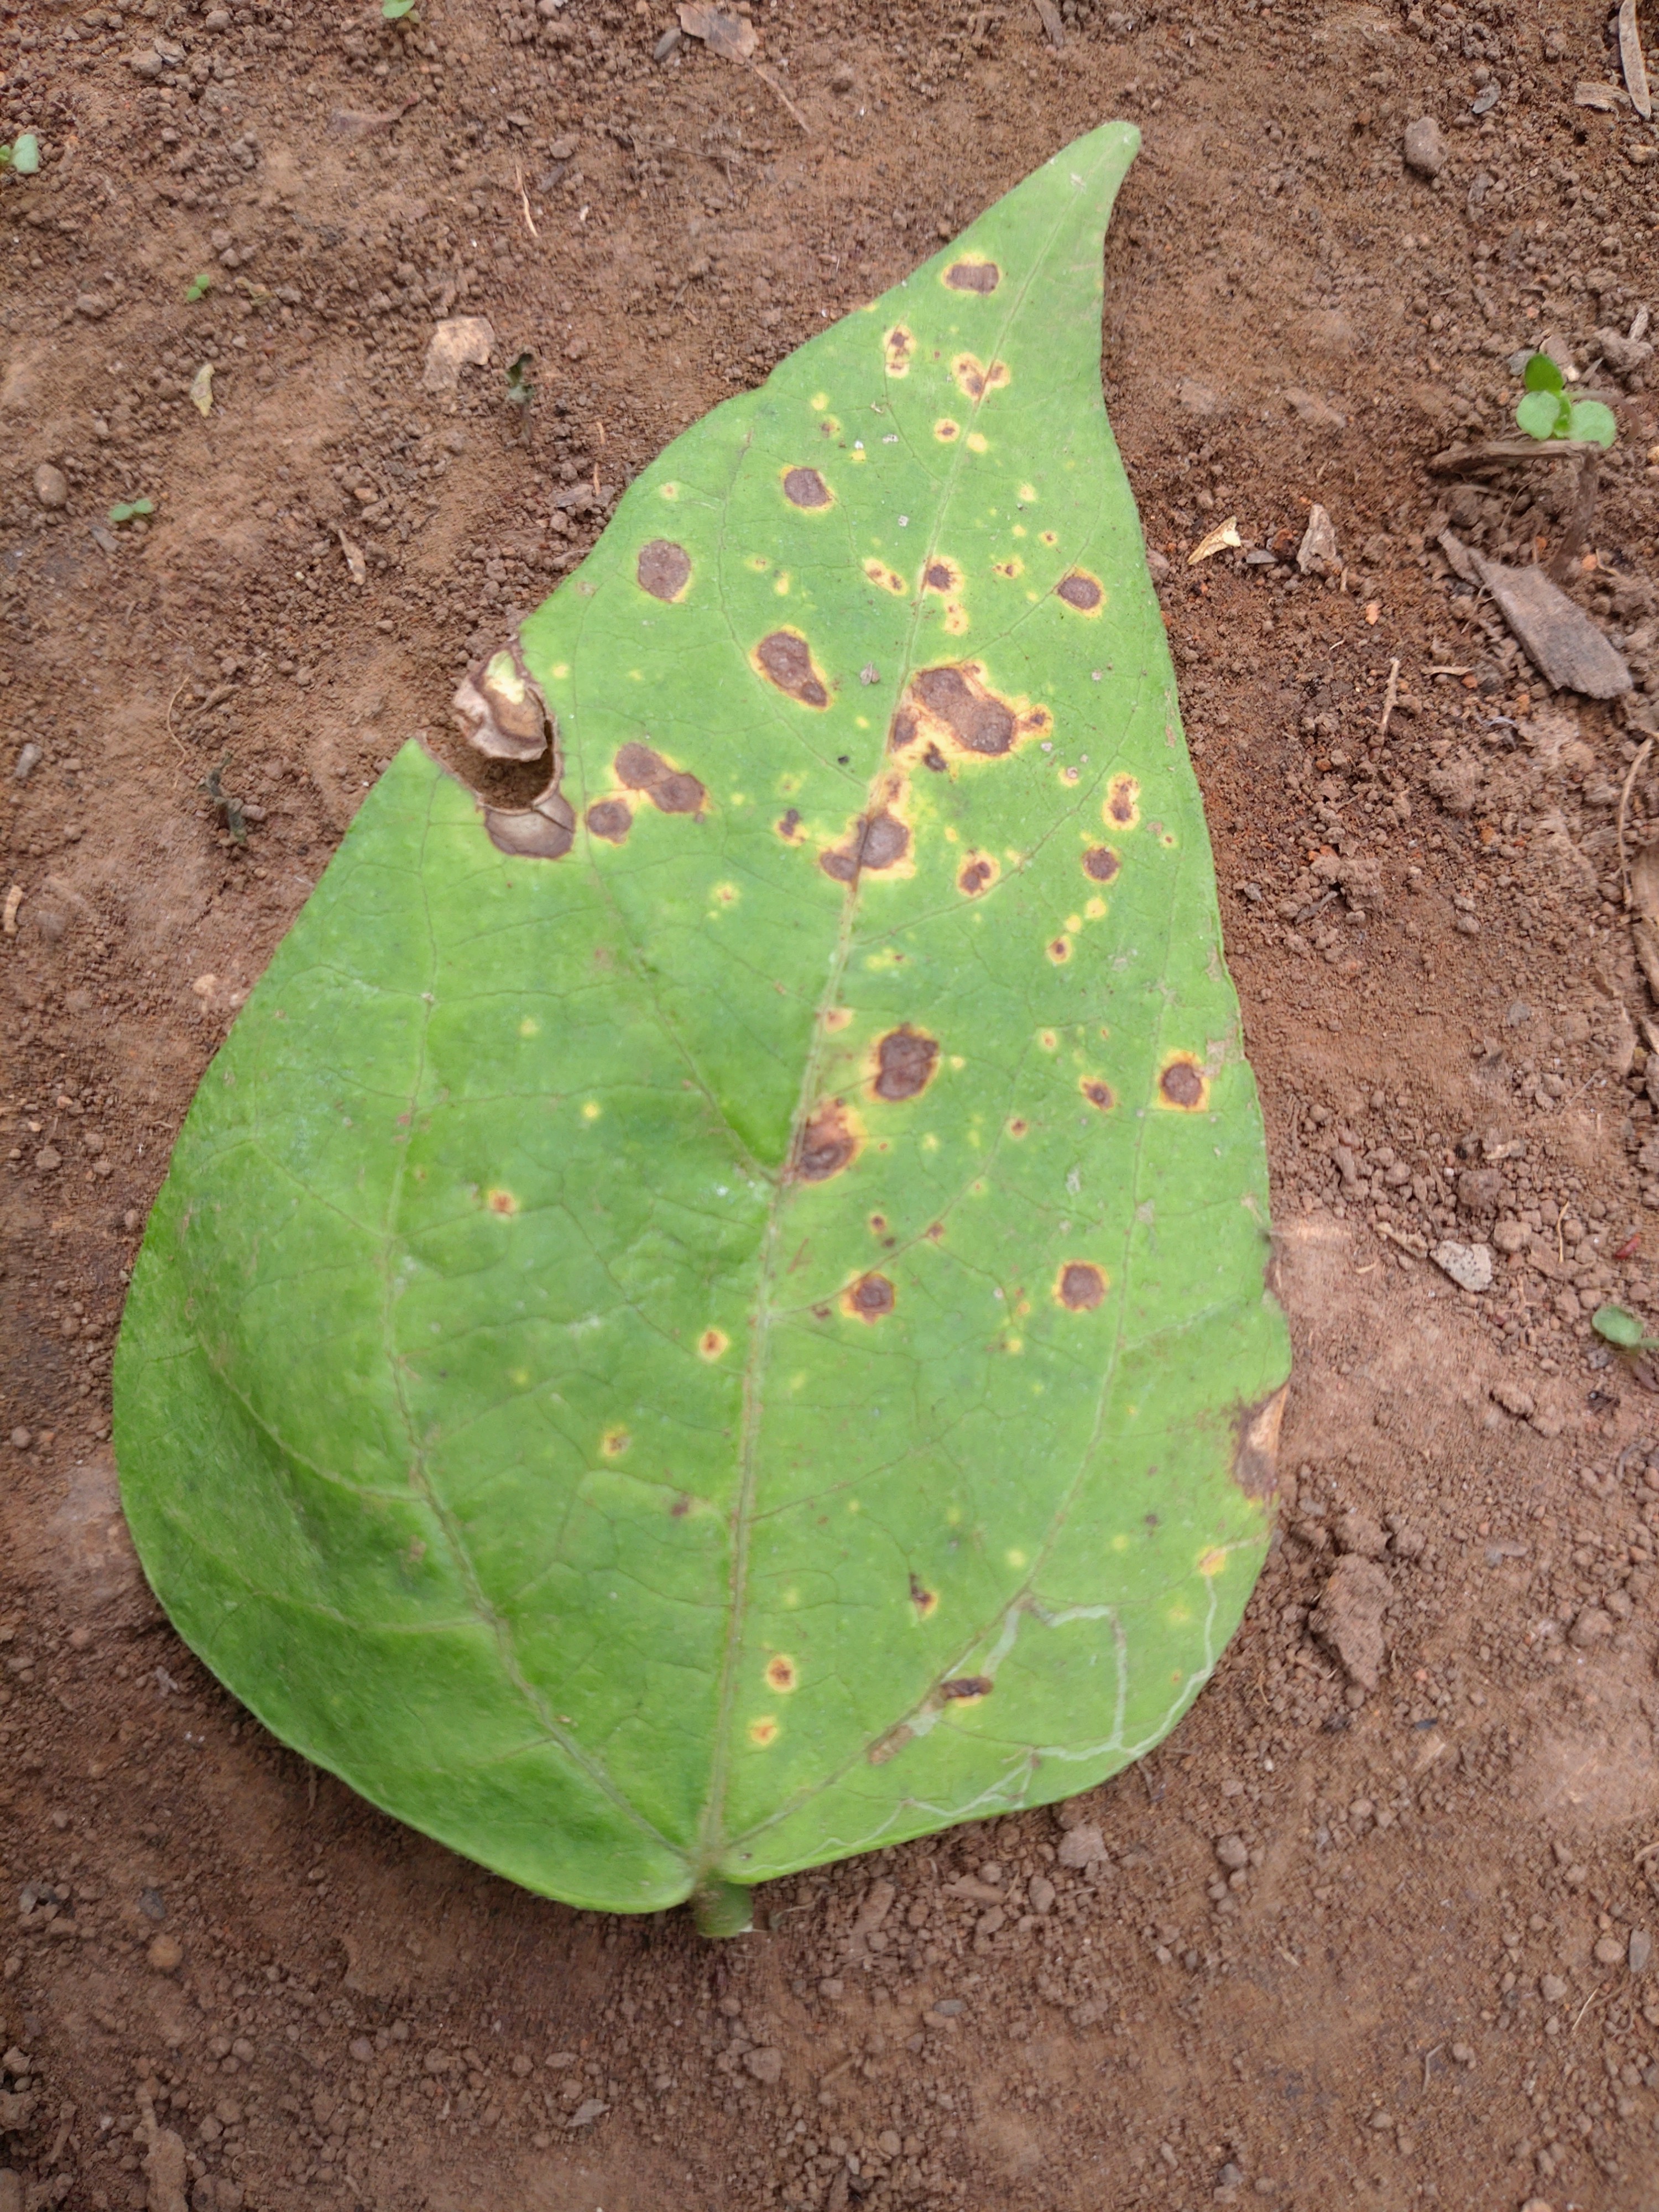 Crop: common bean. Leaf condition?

rust
